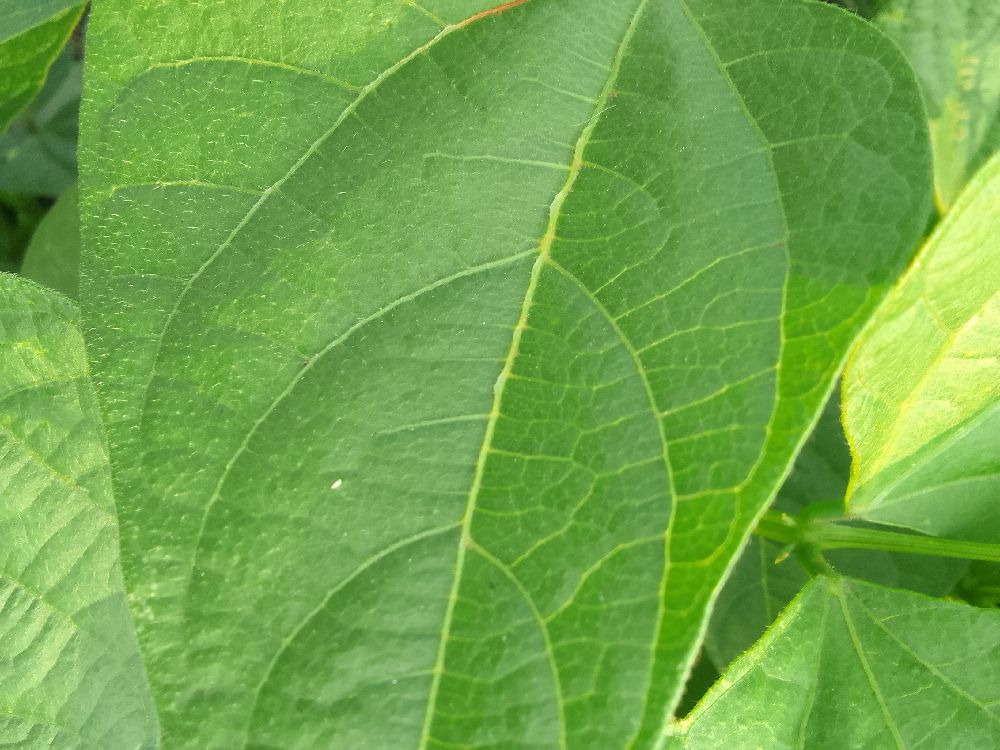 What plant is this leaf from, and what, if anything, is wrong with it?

common bean, healthy
